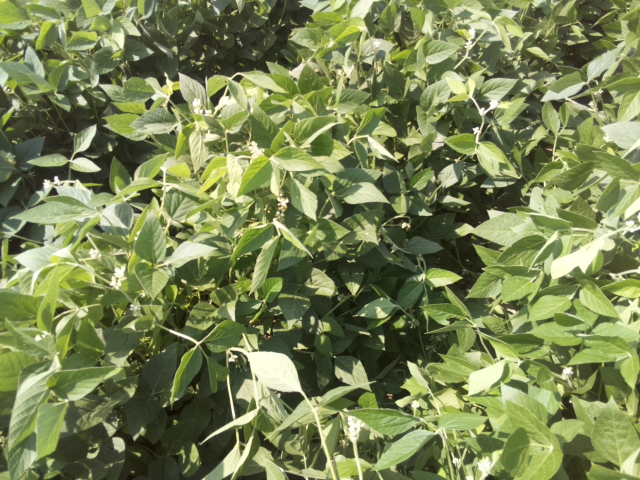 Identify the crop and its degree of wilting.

soybean, leaves with no wilting
